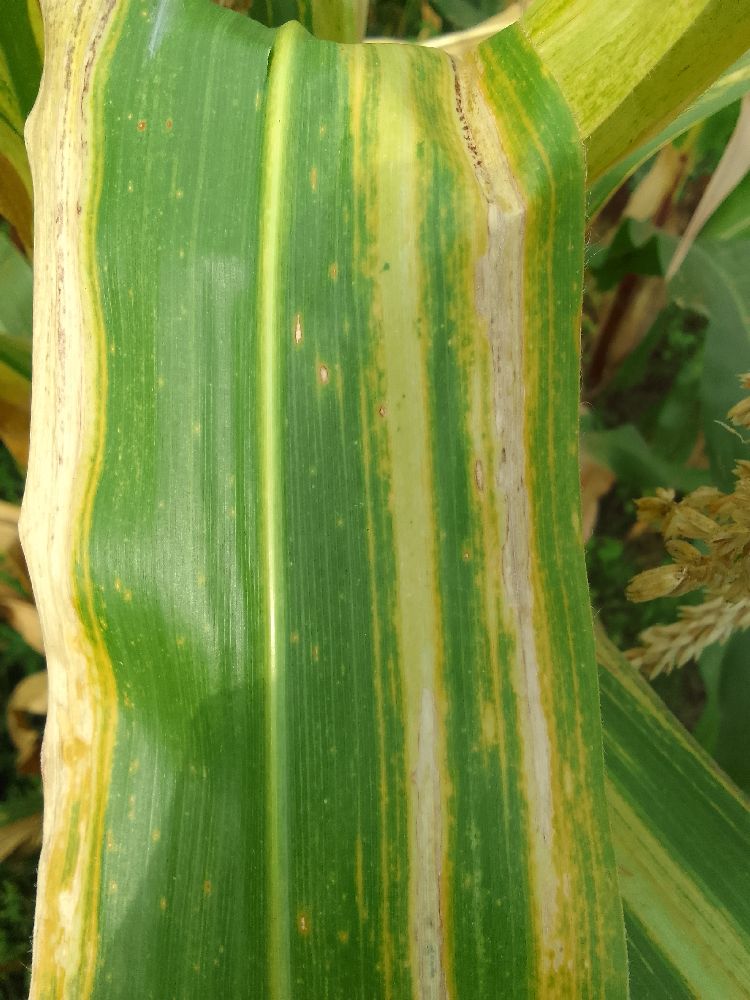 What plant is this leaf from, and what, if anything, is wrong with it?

maize, maize lethal necrosis
